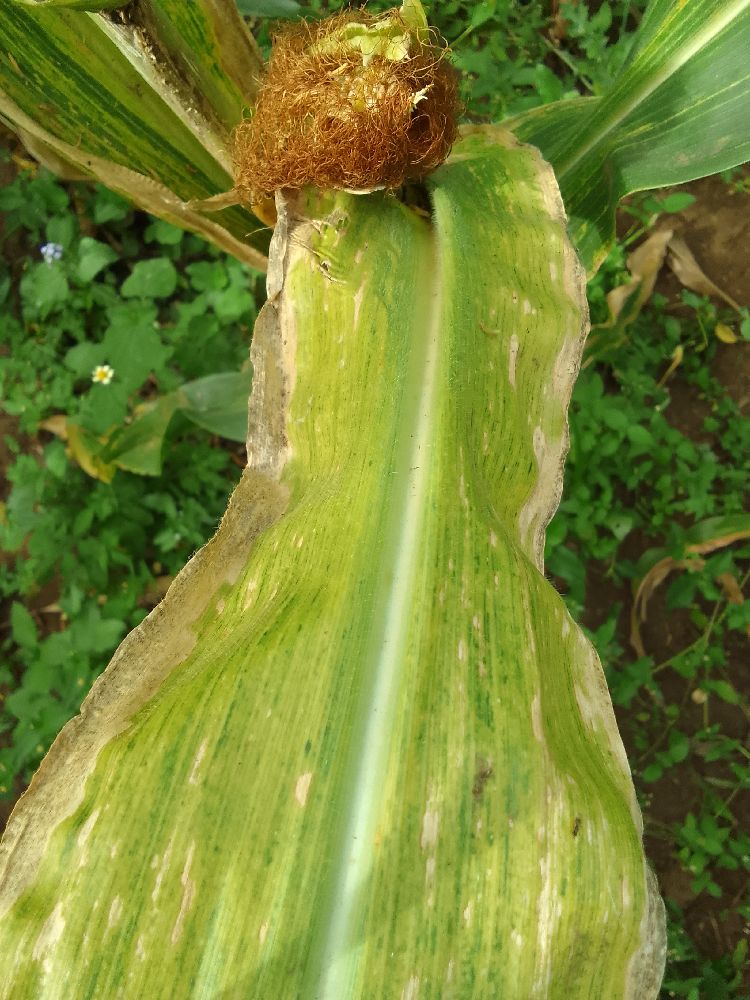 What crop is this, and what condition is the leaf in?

maize, maize lethal necrosis
